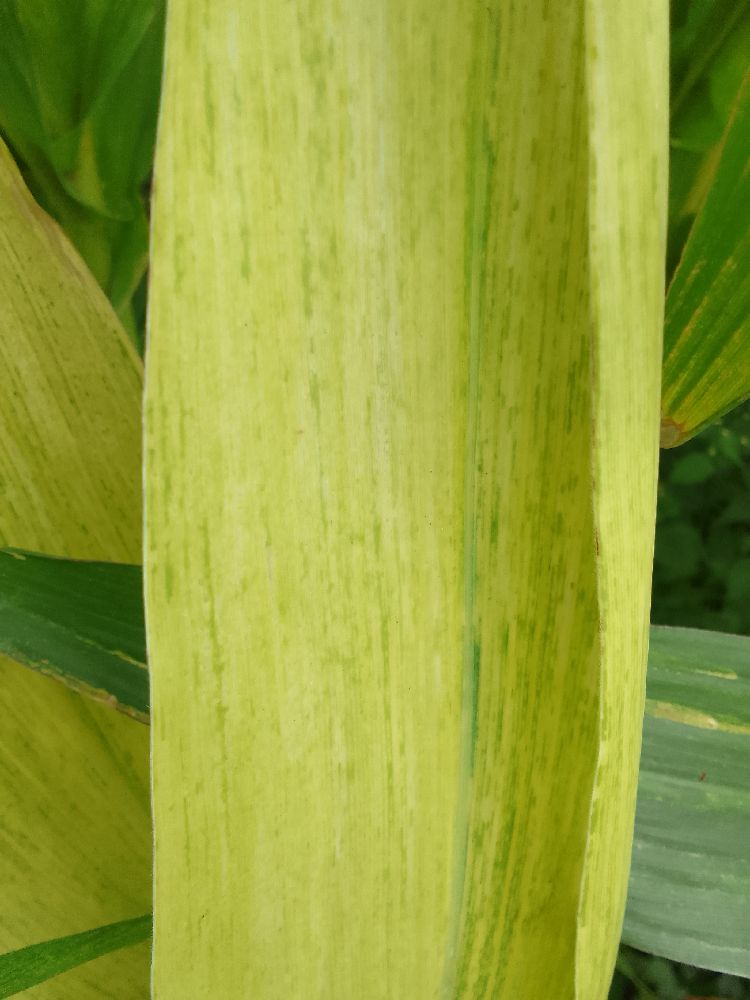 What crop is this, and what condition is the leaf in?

maize, maize lethal necrosis
